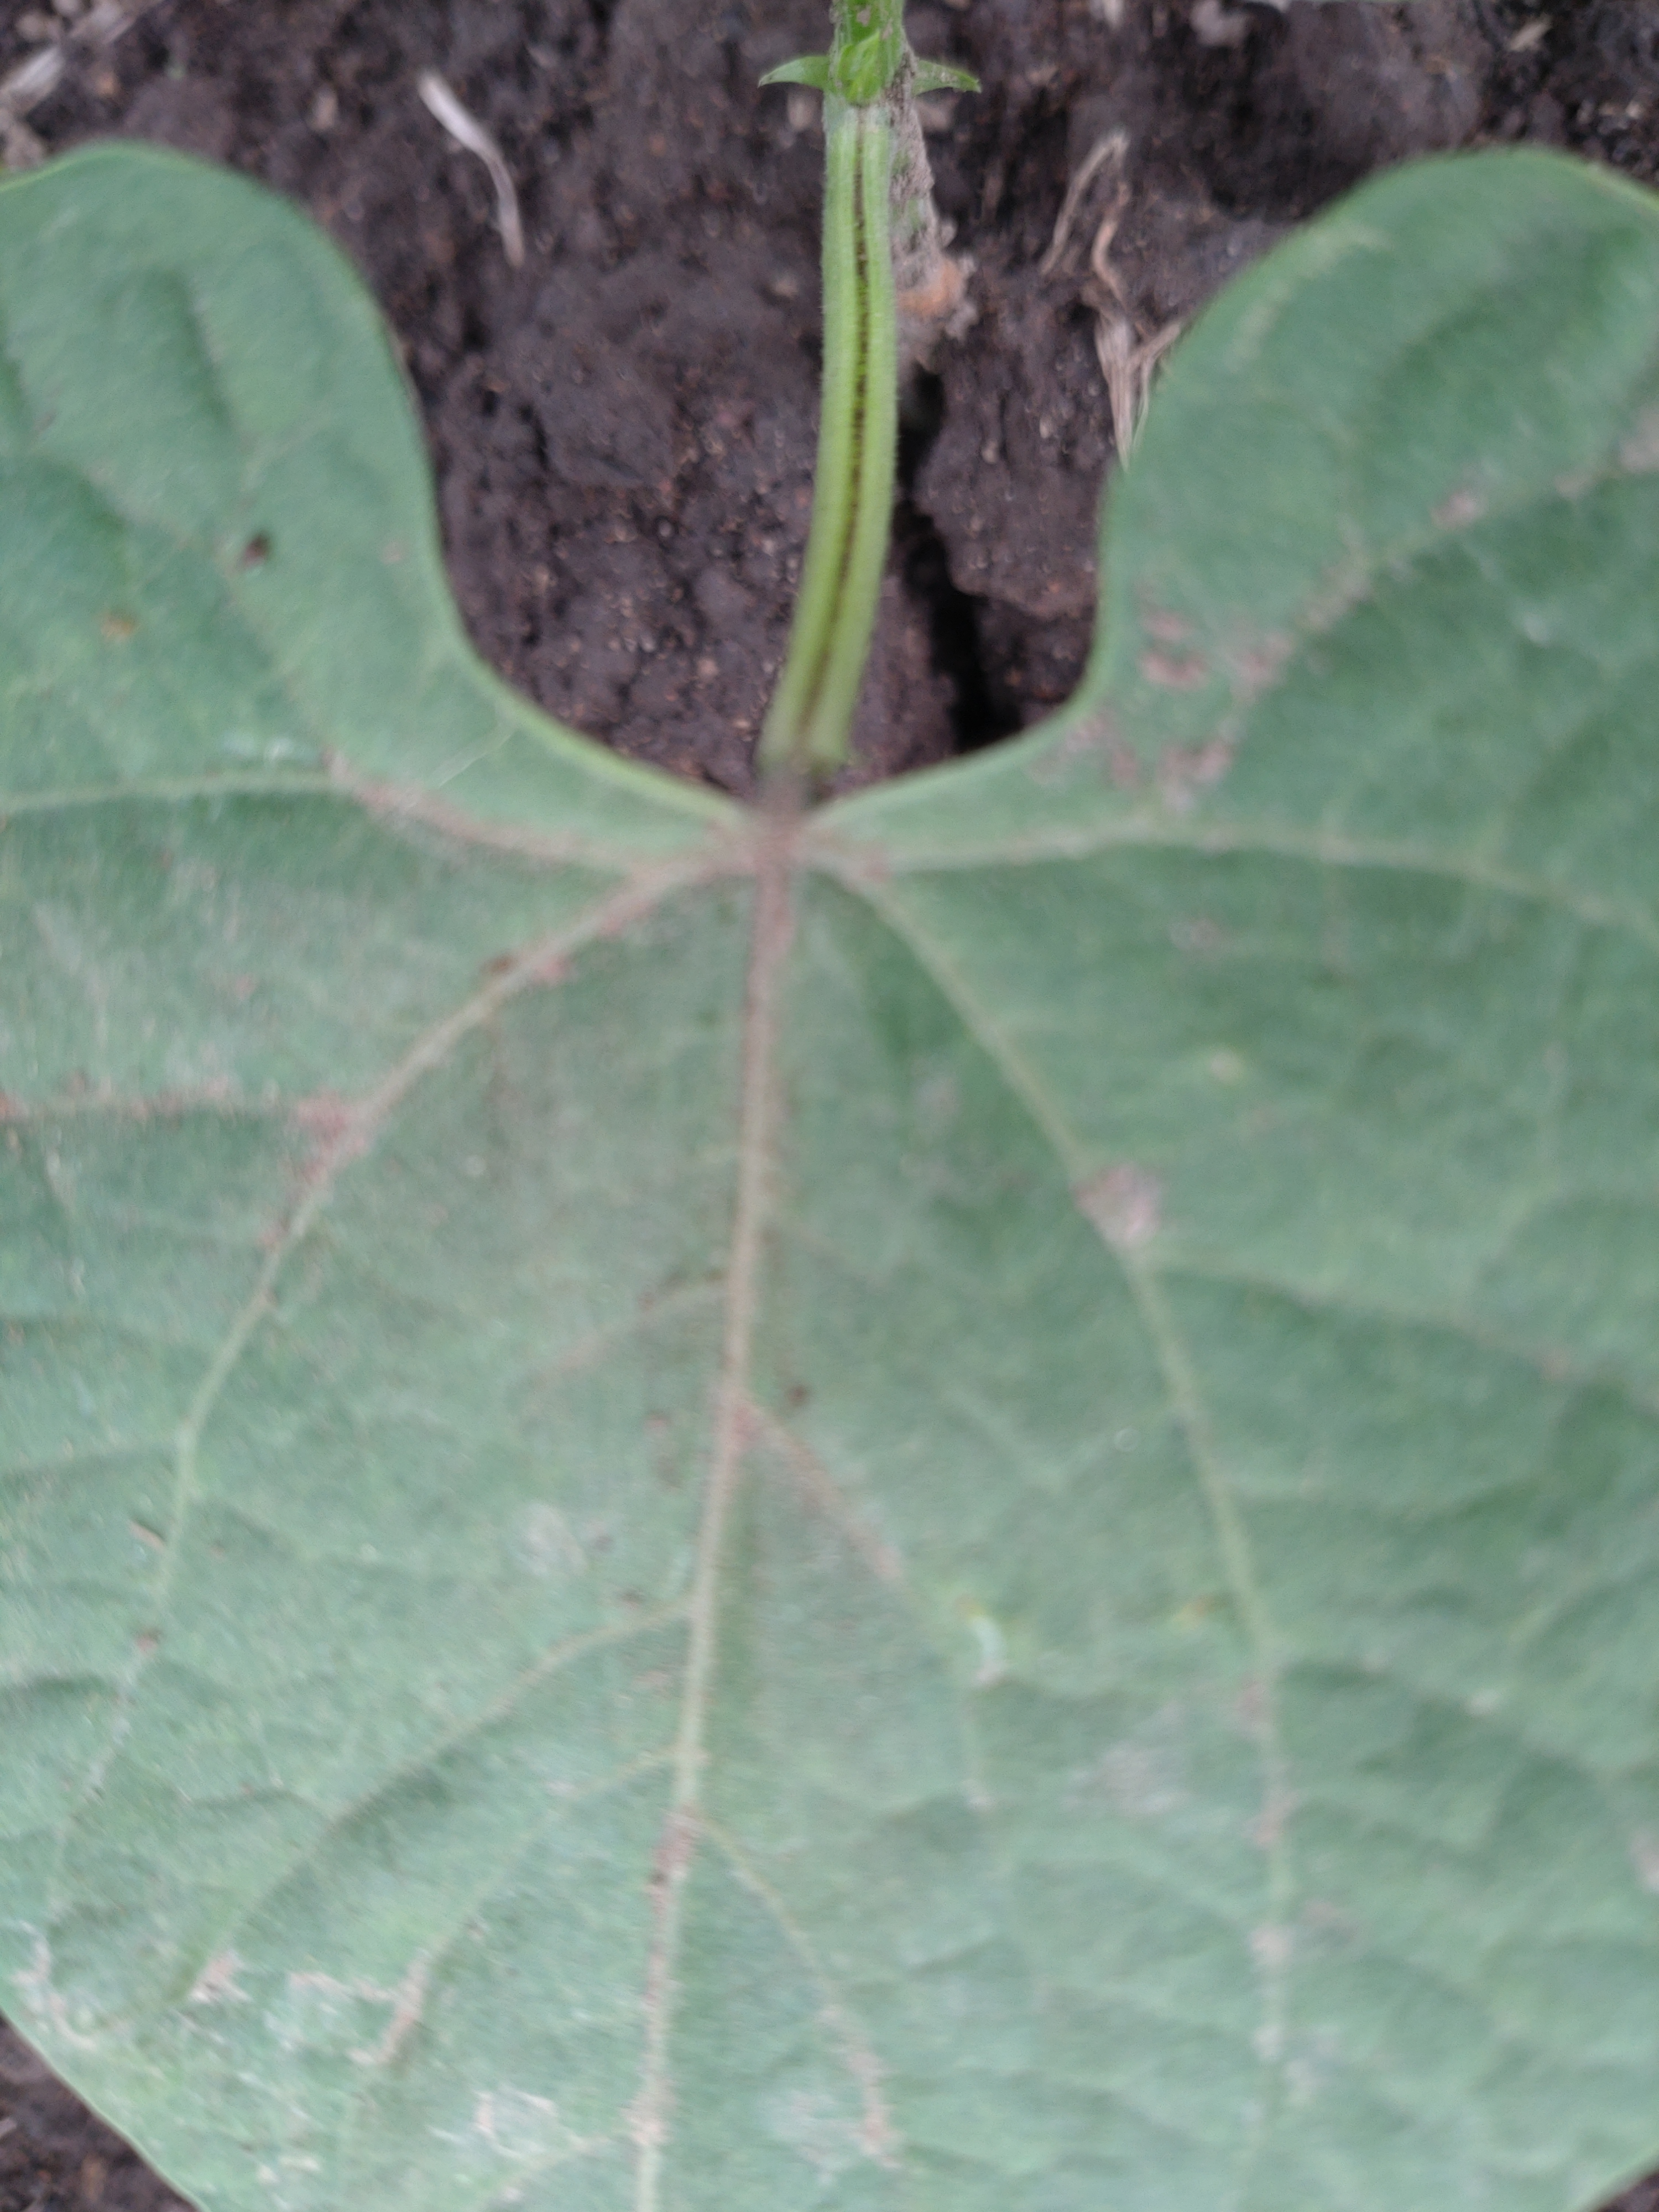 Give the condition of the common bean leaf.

healthy
